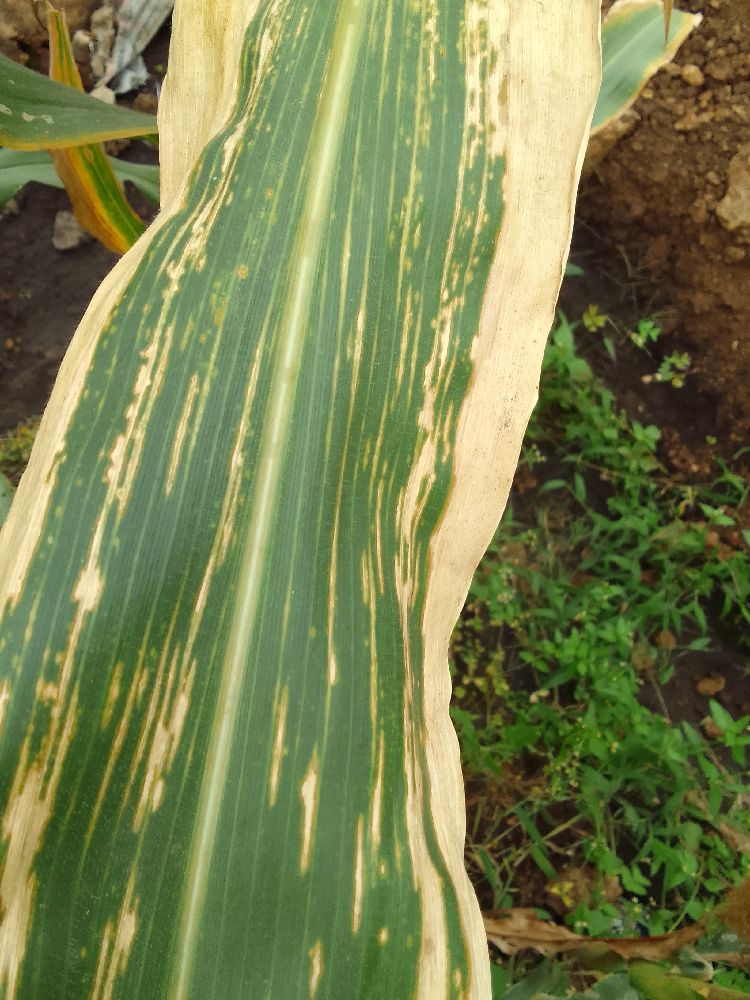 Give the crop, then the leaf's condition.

maize, maize lethal necrosis
